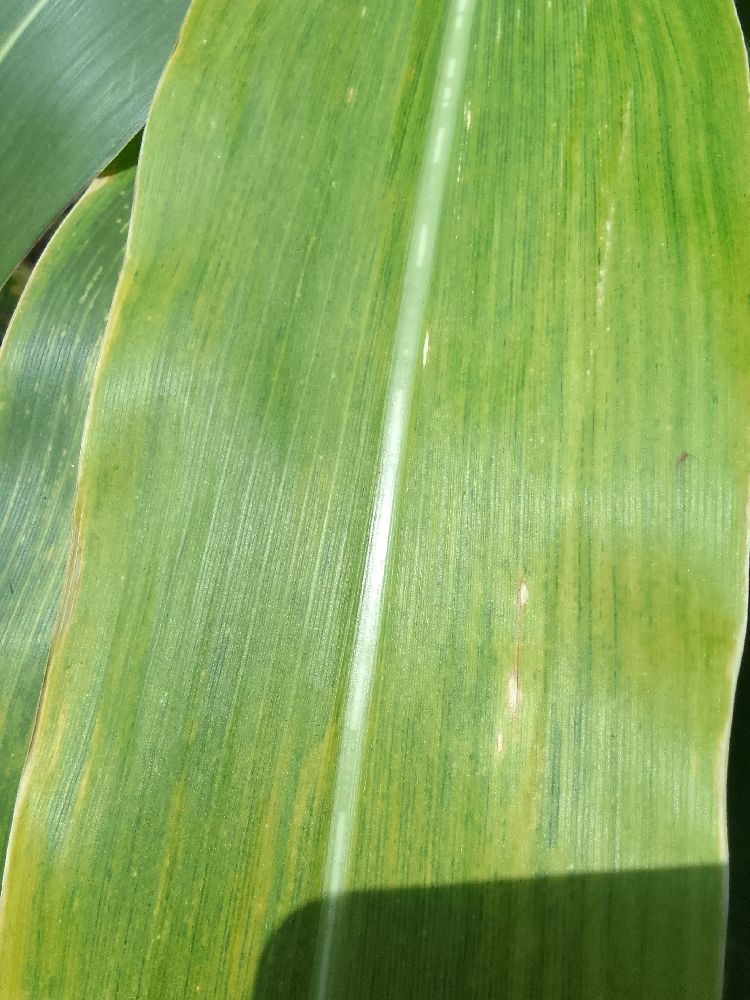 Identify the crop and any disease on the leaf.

maize, maize lethal necrosis
